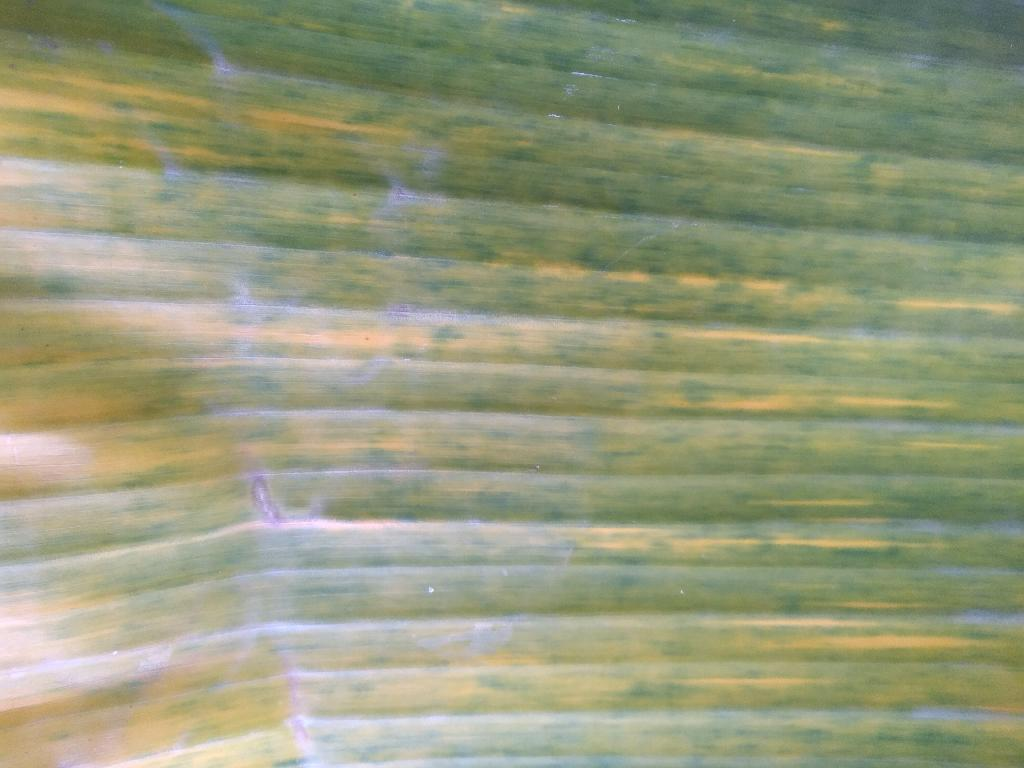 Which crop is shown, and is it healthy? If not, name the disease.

banana, fusarium wilt race 1
